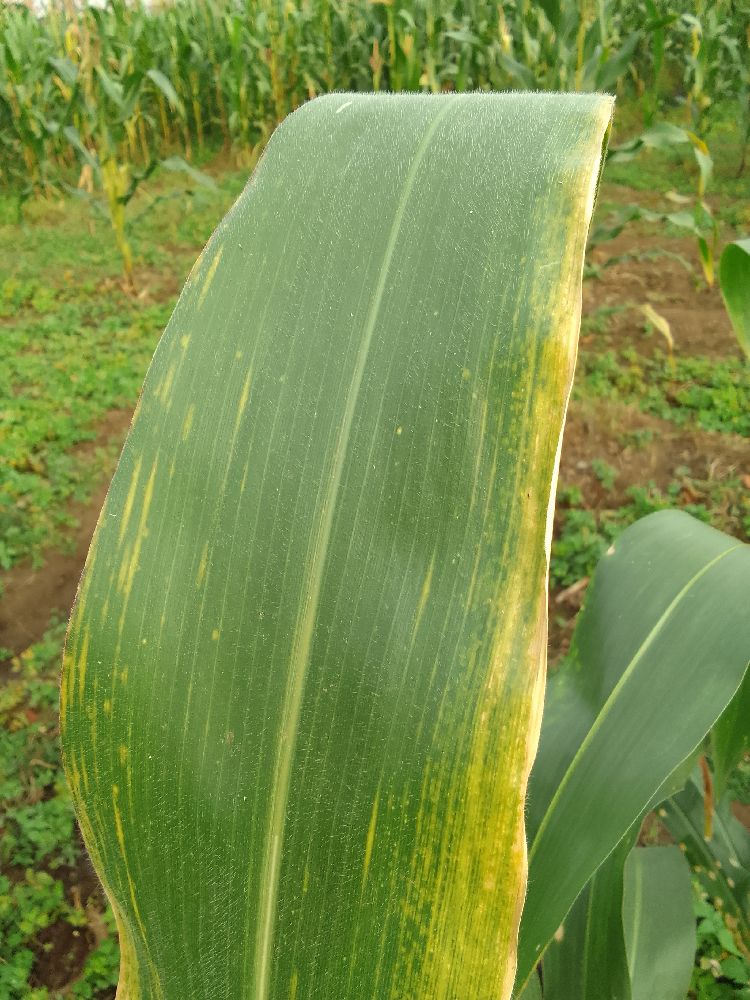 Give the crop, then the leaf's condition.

maize, maize lethal necrosis
